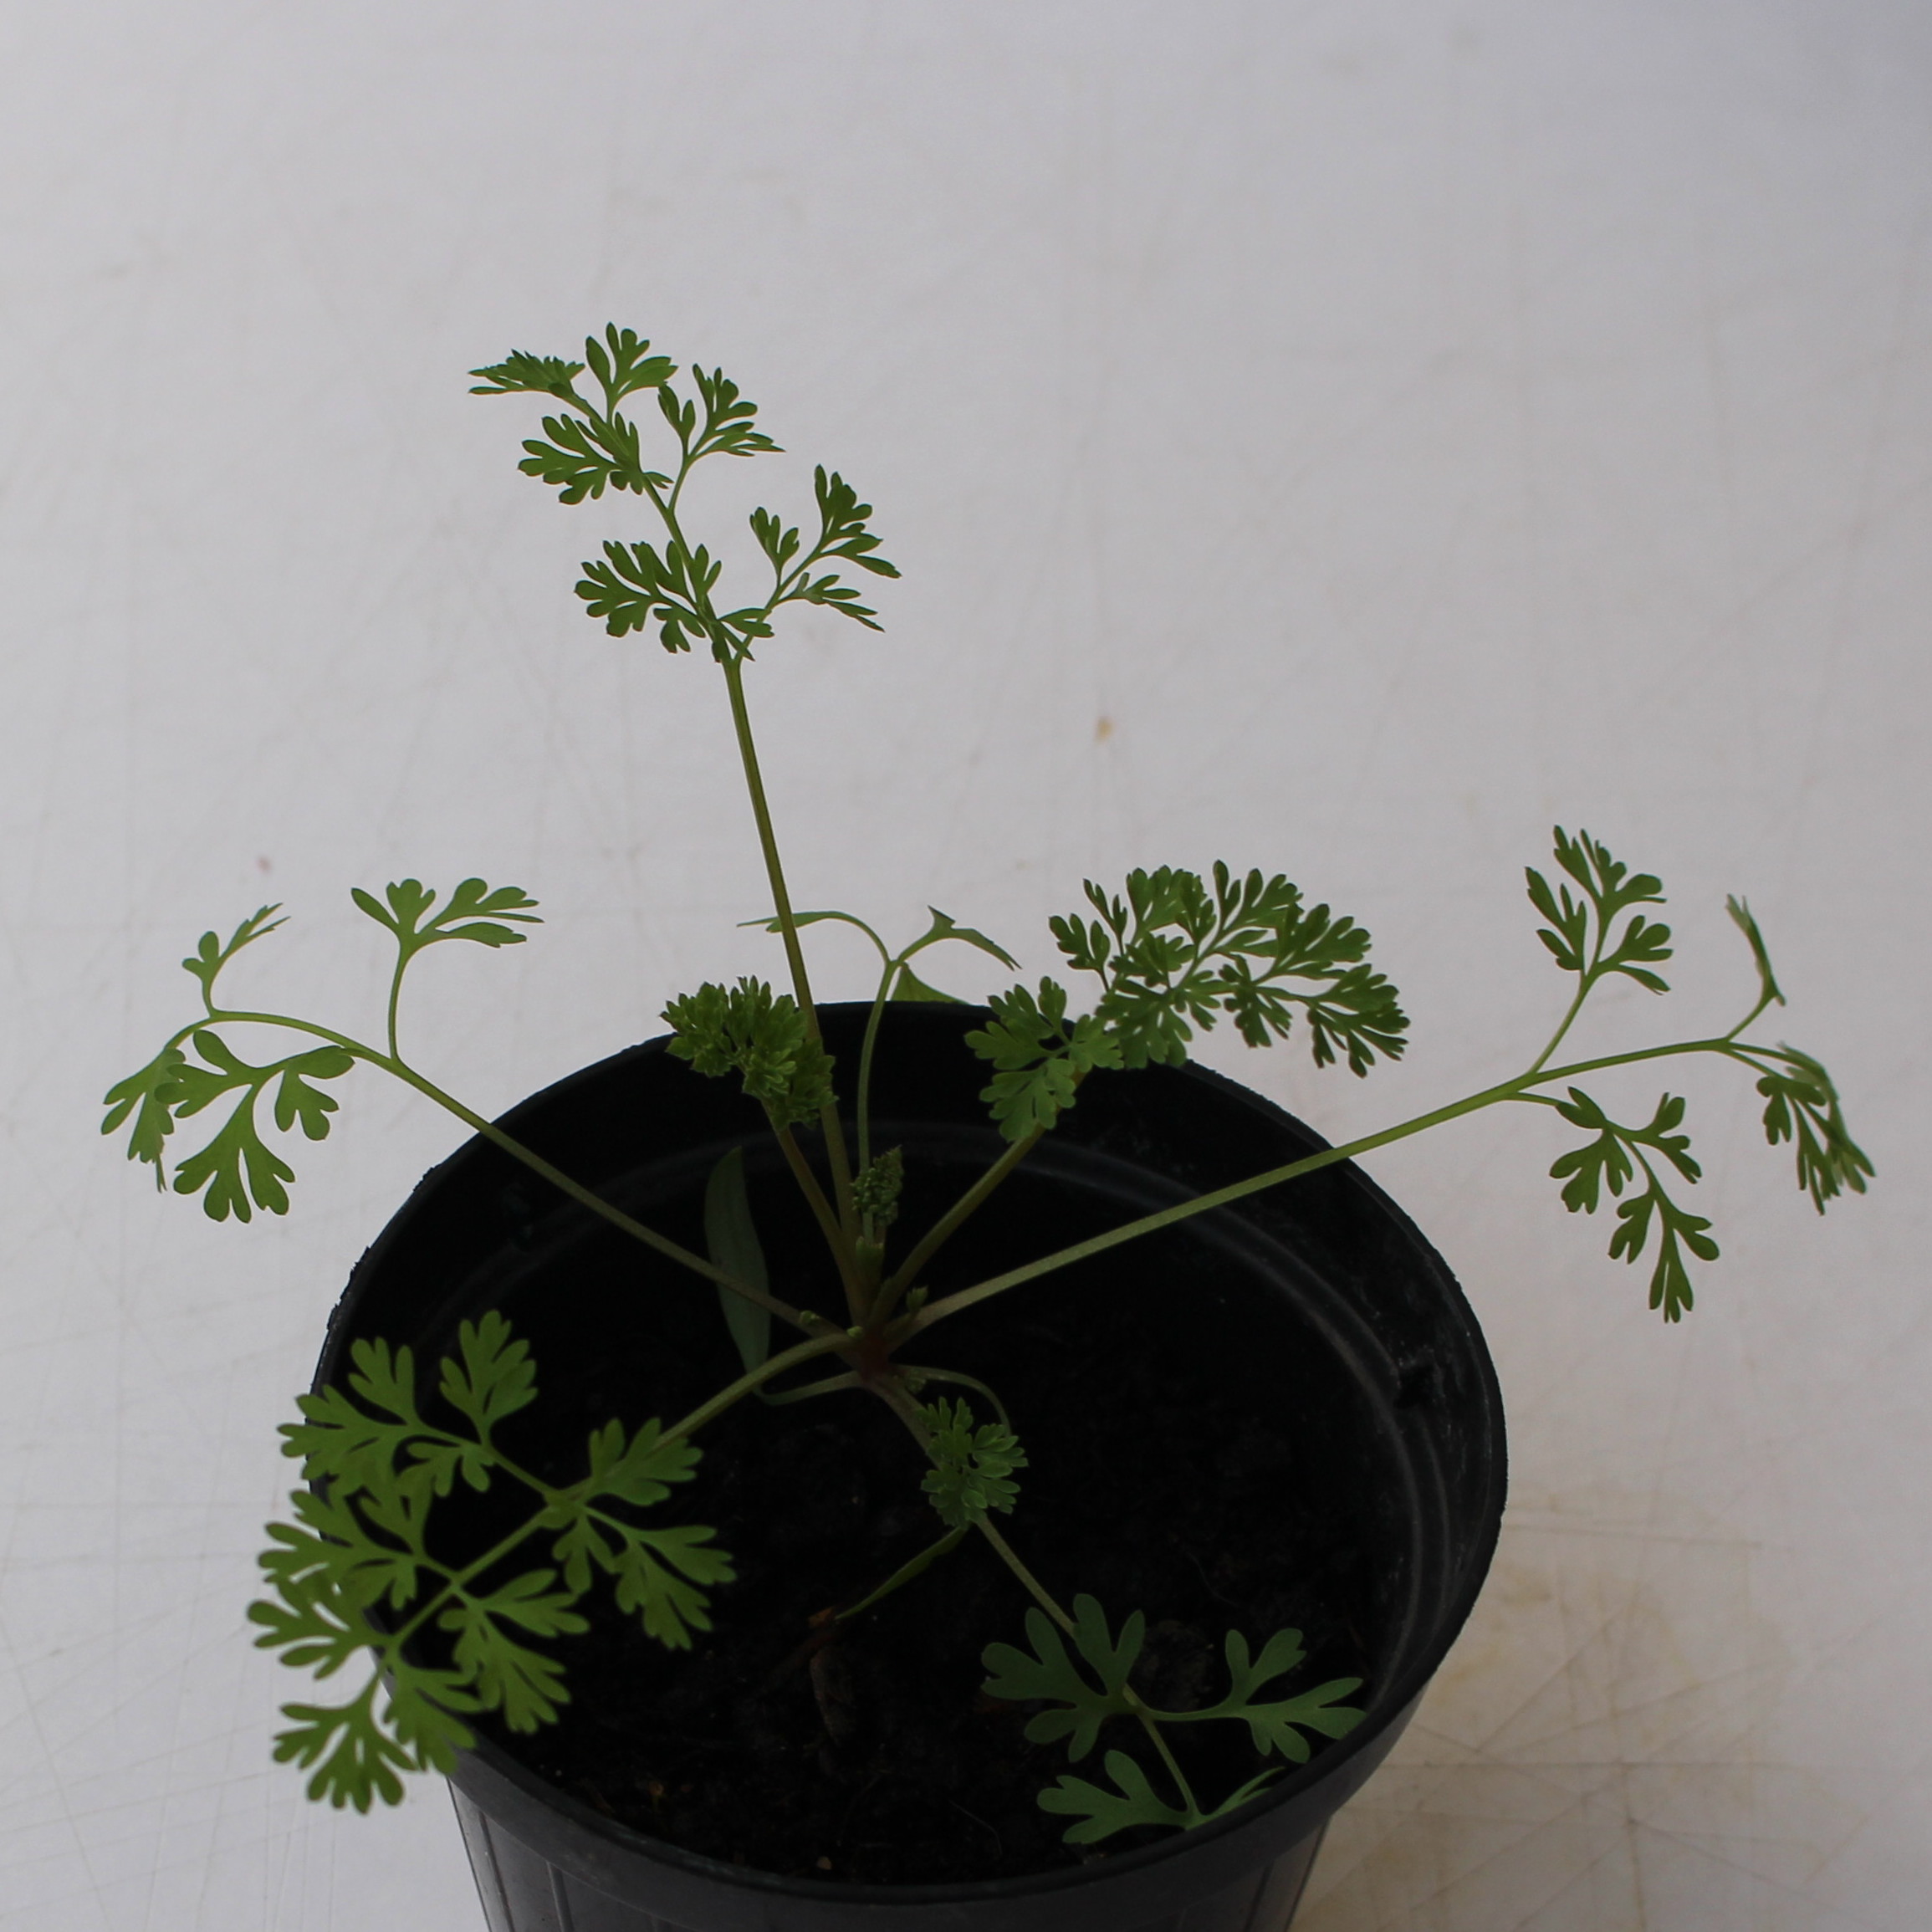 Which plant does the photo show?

Fumaria officinalis
